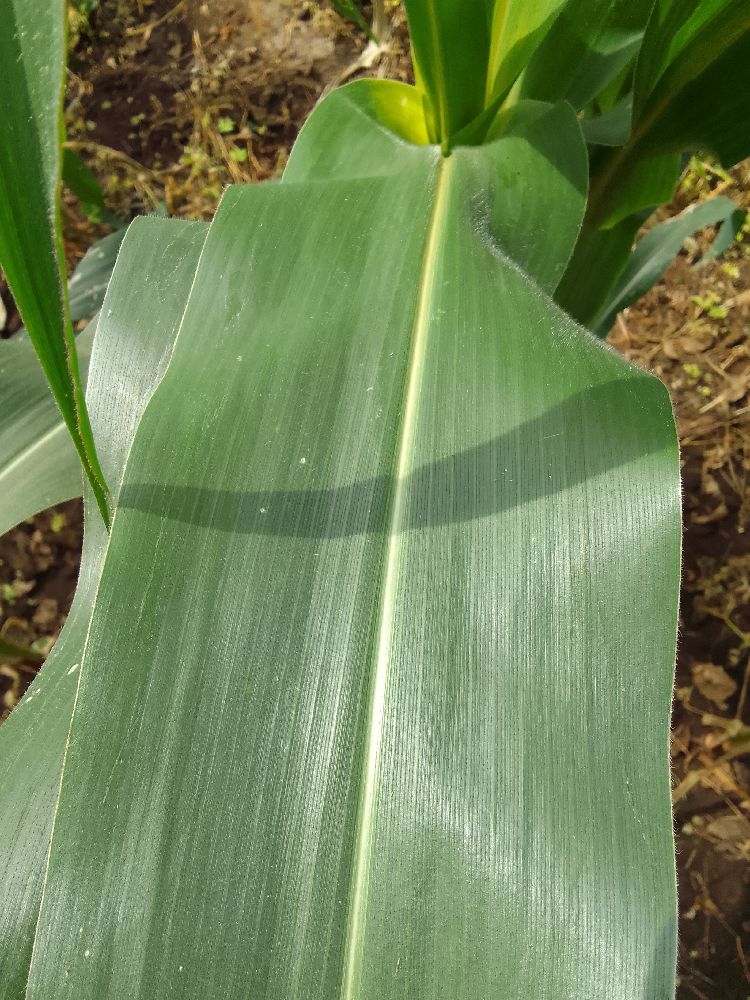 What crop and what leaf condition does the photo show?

maize, healthy
